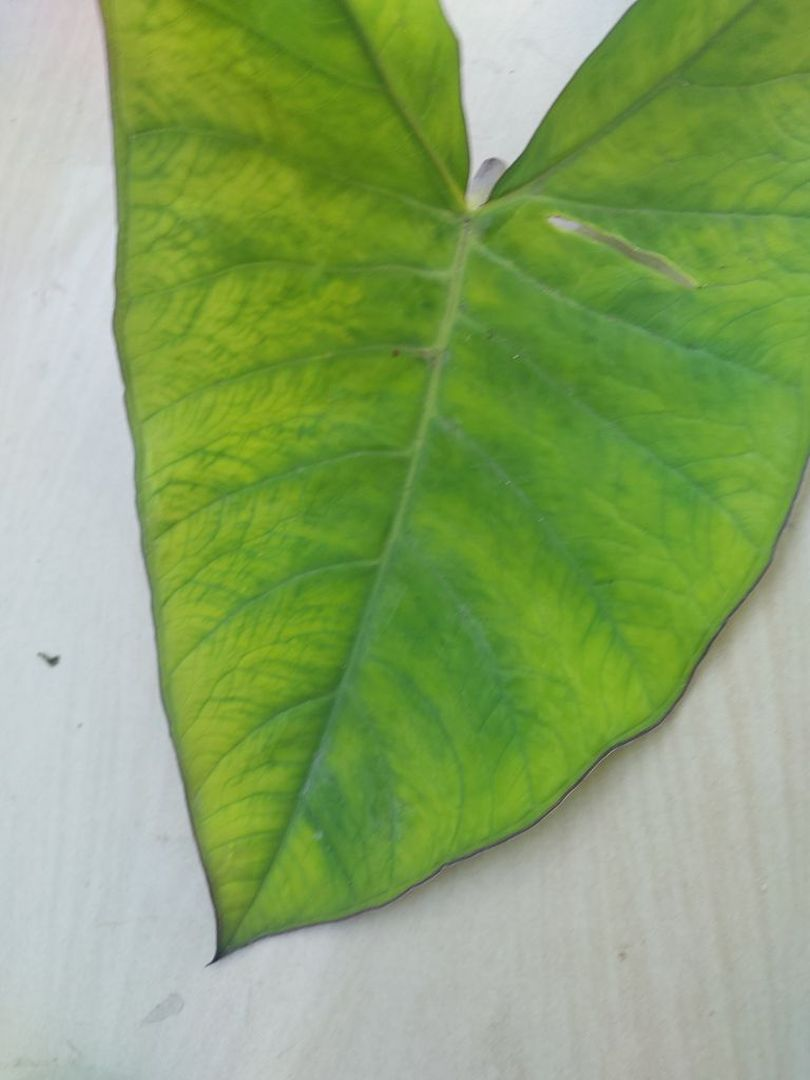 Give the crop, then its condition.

taro, mosaic
